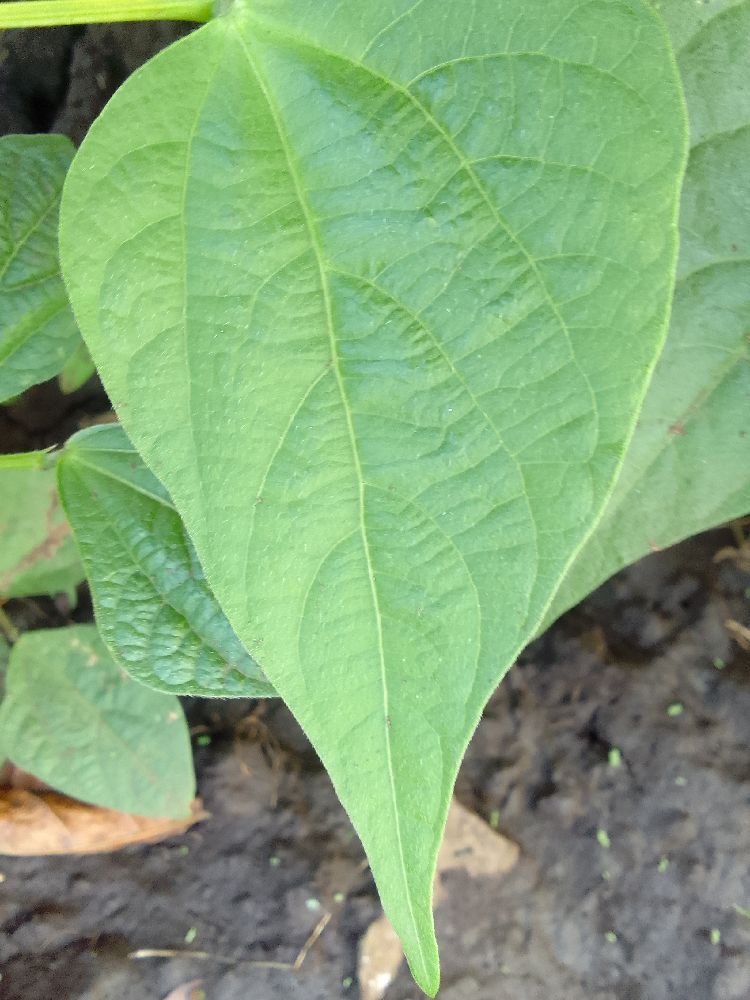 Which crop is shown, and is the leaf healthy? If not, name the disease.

common bean, healthy
